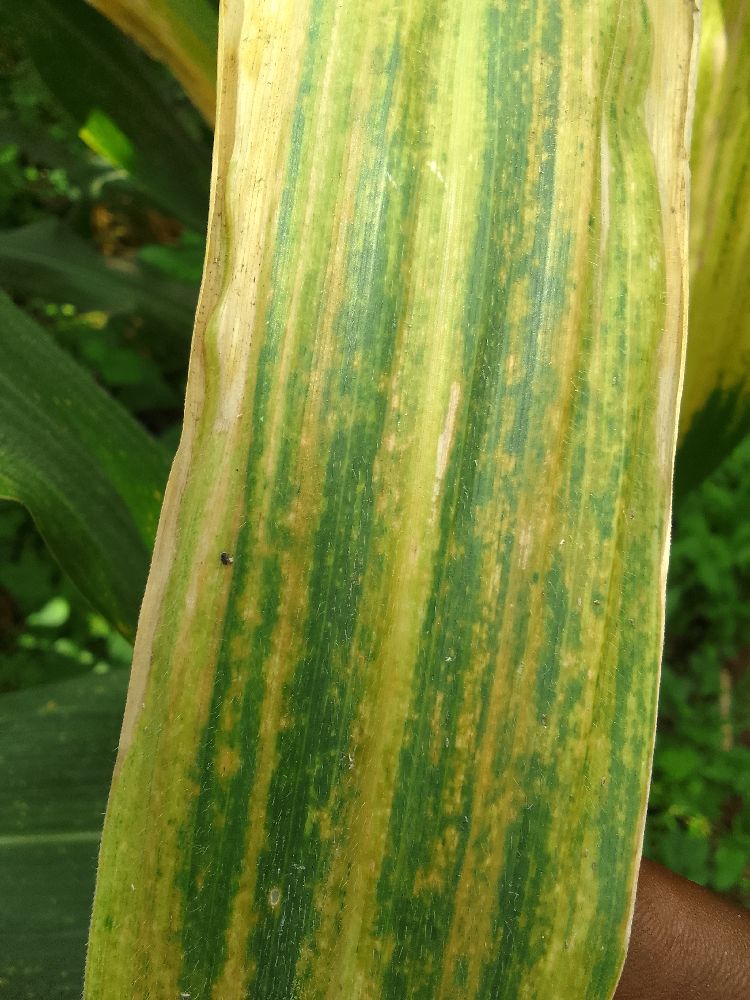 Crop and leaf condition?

maize, maize lethal necrosis
